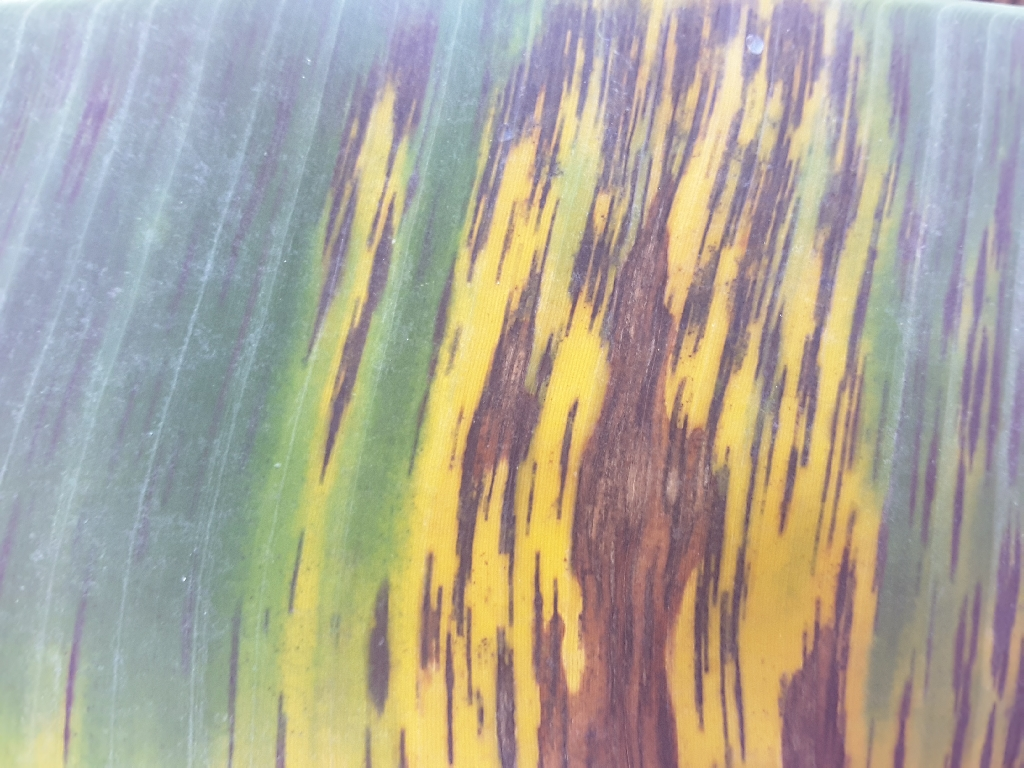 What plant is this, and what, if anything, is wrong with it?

banana, black sigatoka
